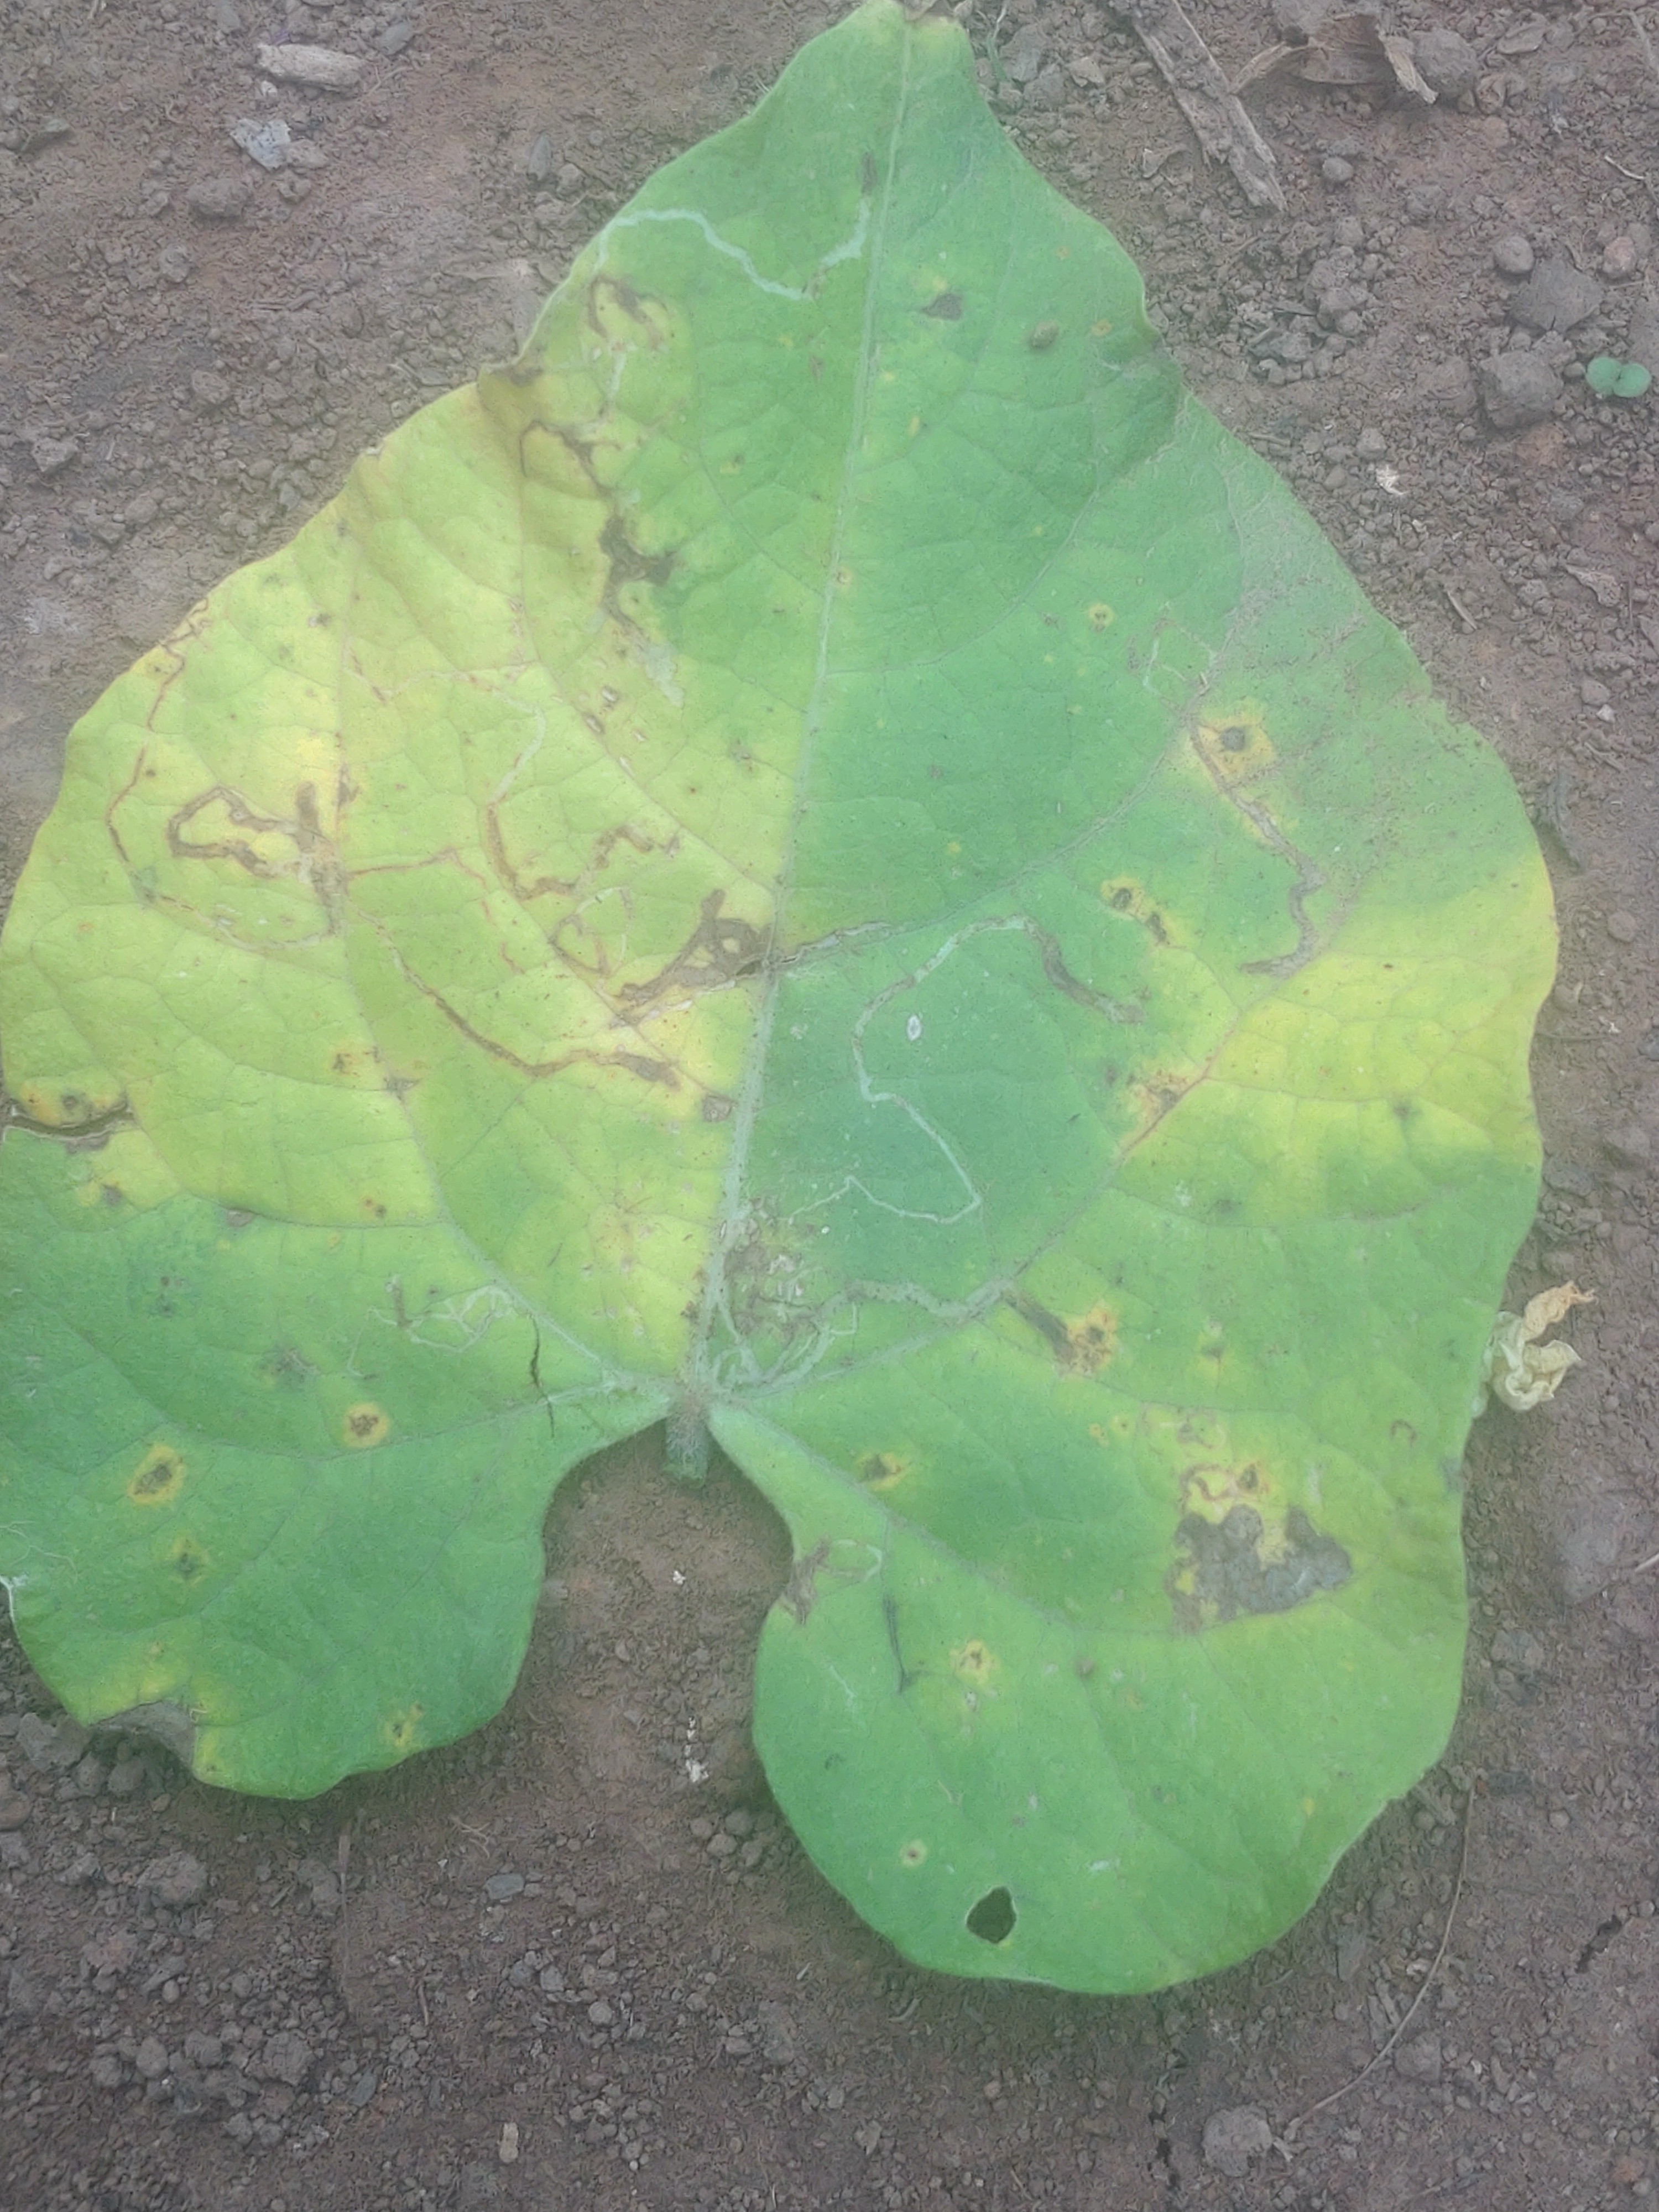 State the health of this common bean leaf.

anthracnose
